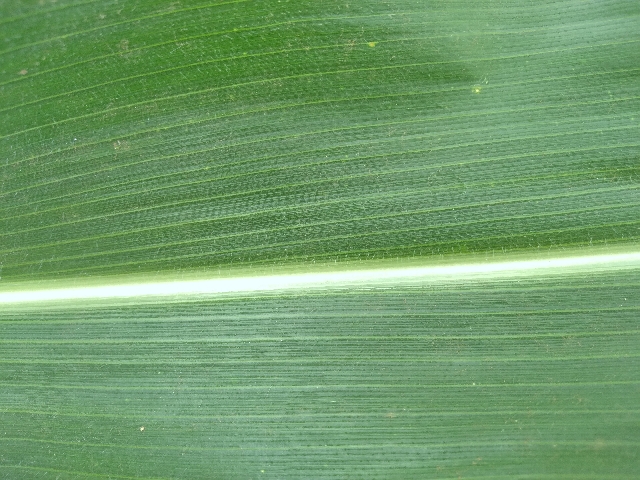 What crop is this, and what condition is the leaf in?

maize, healthy
